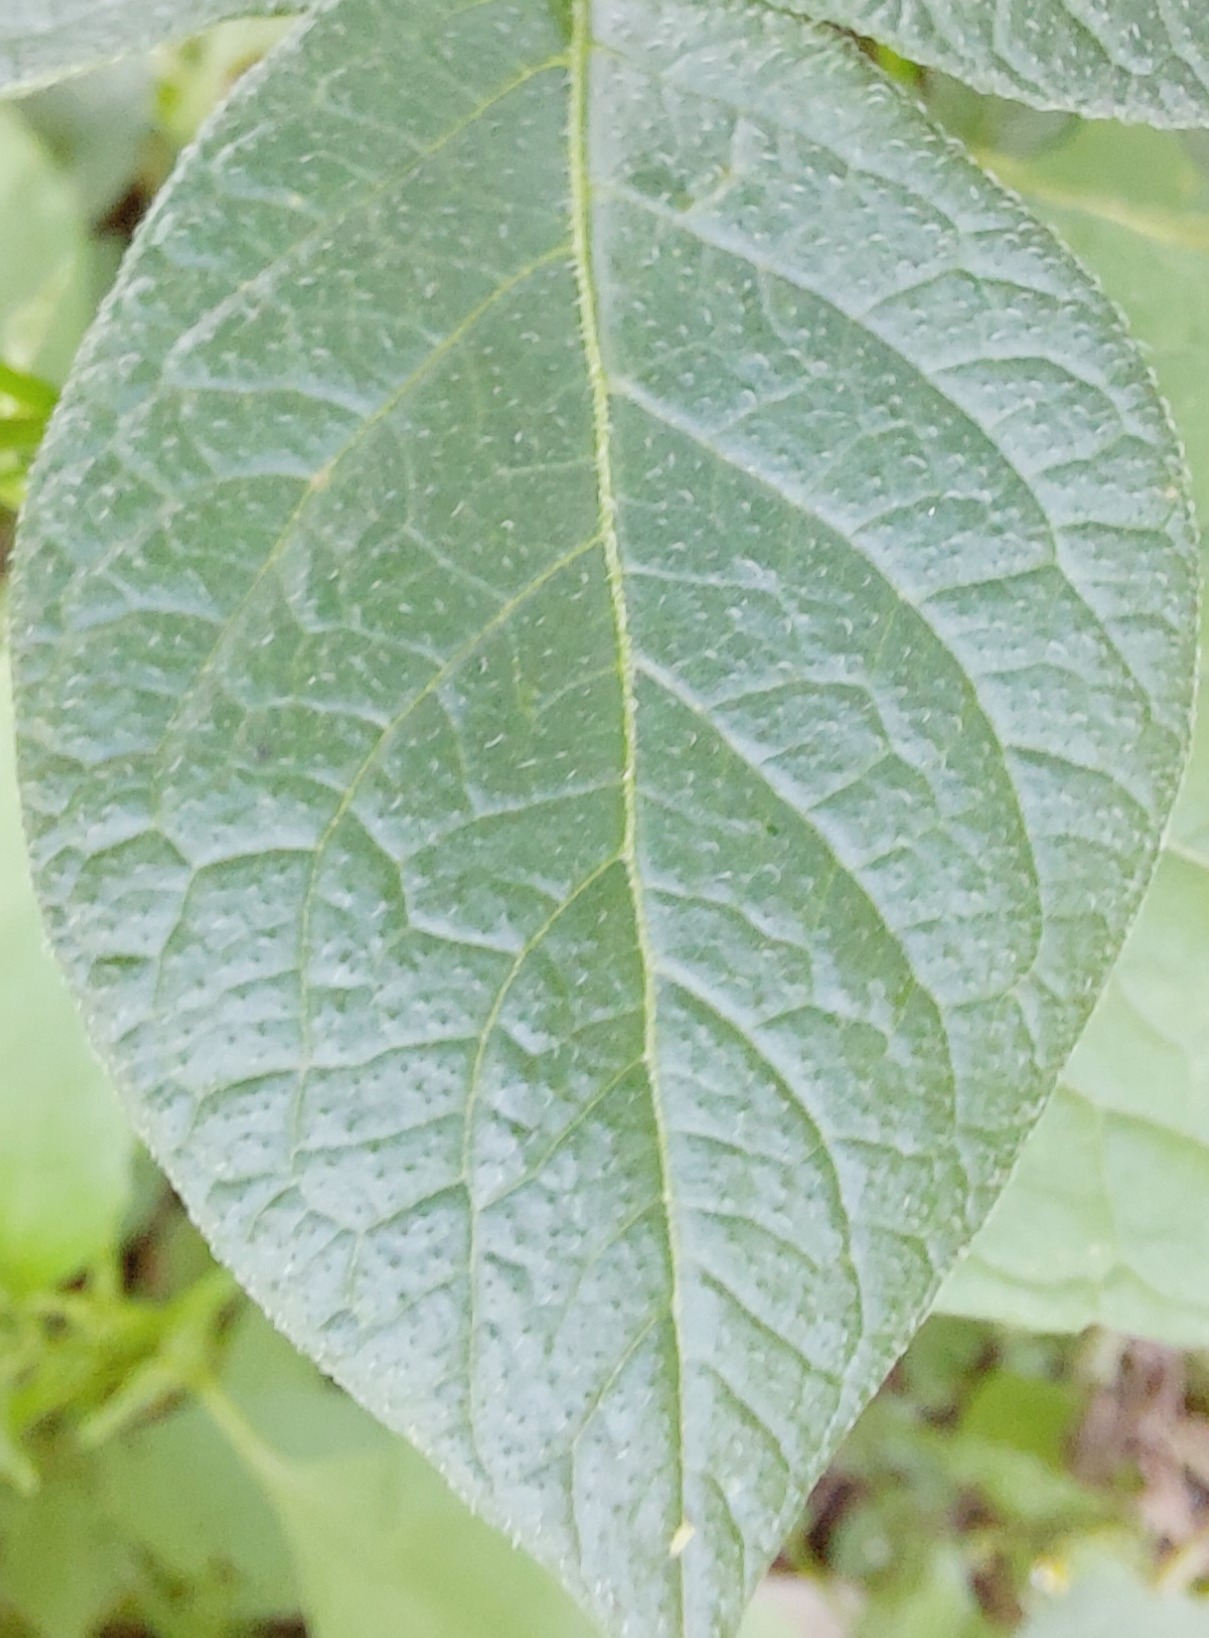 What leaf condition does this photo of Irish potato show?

healthy
